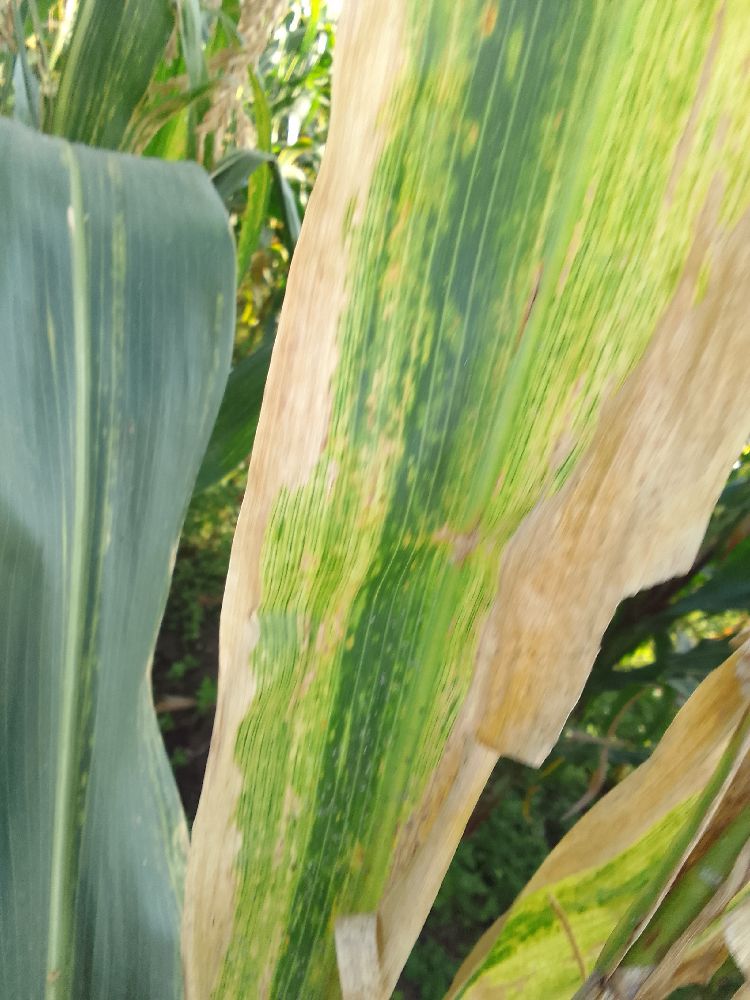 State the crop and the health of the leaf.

maize, maize lethal necrosis
